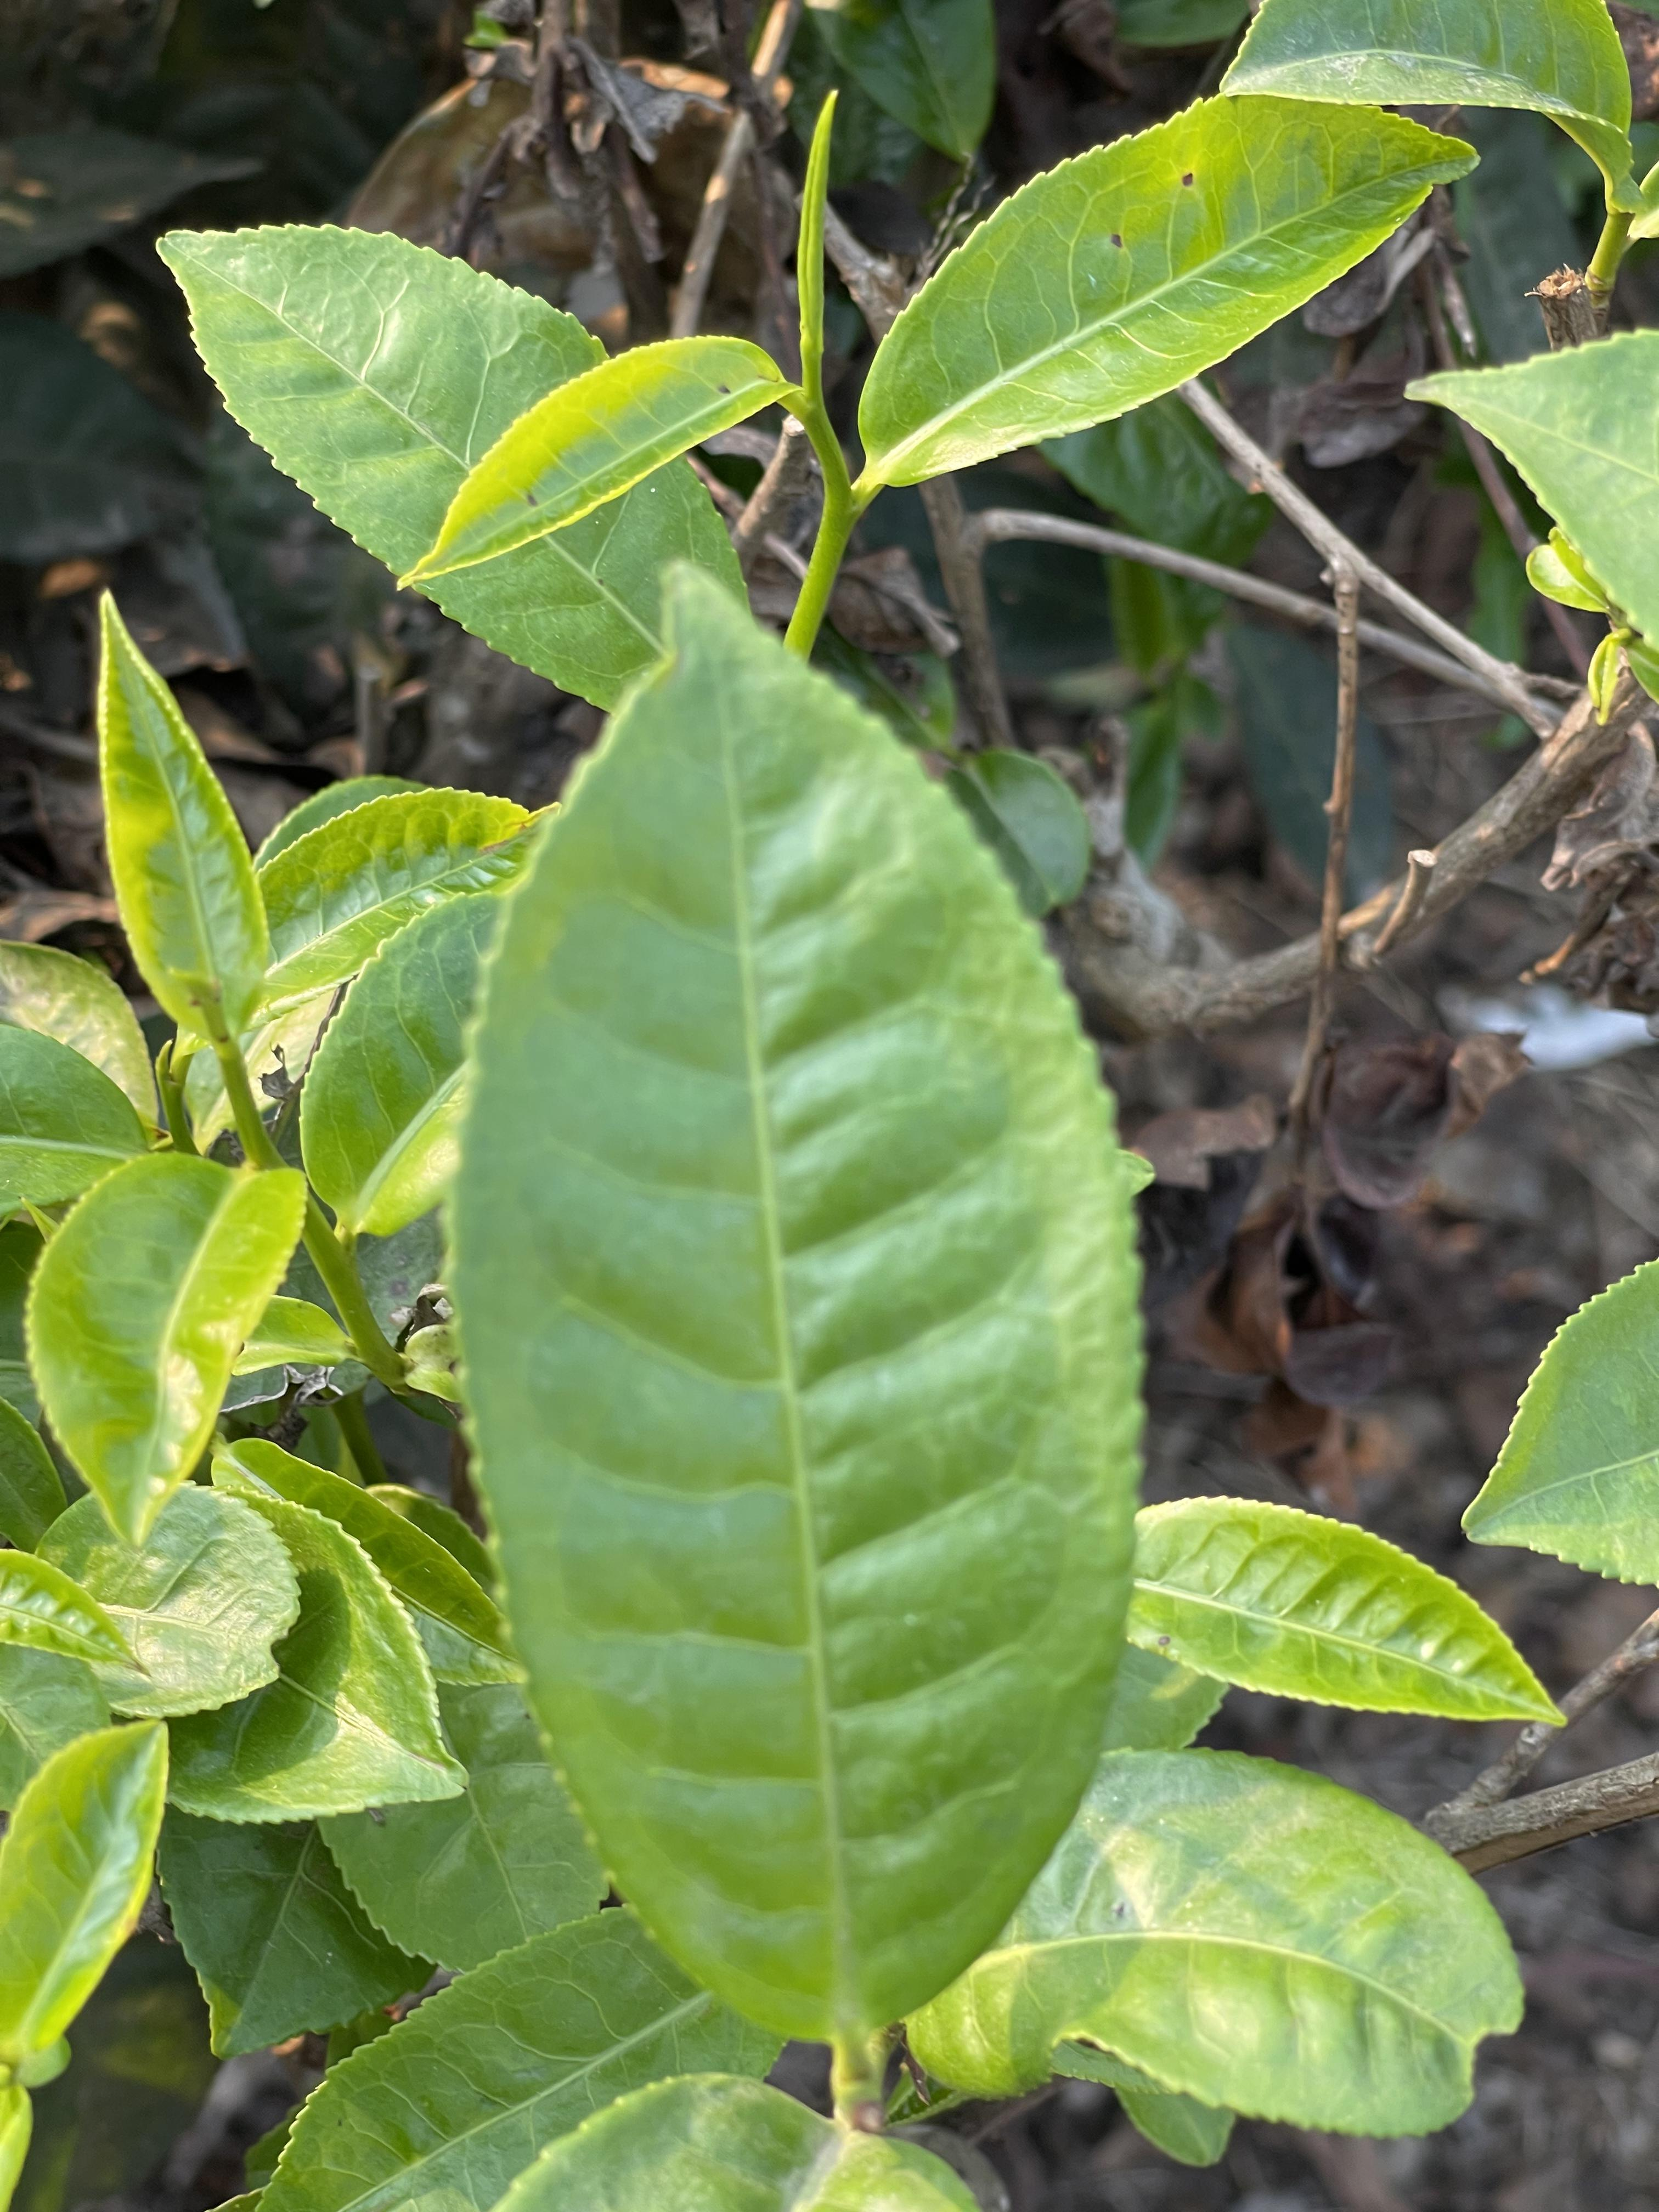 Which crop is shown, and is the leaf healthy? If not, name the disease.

tea, healthy leaf
